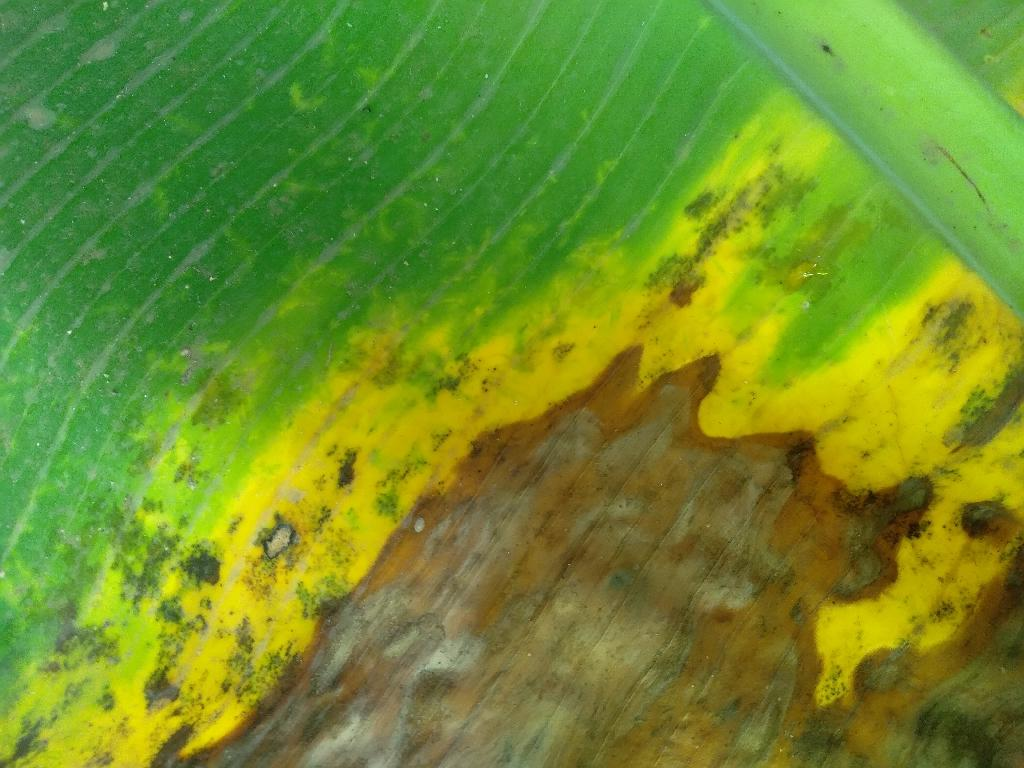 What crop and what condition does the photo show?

banana, black sigatoka
